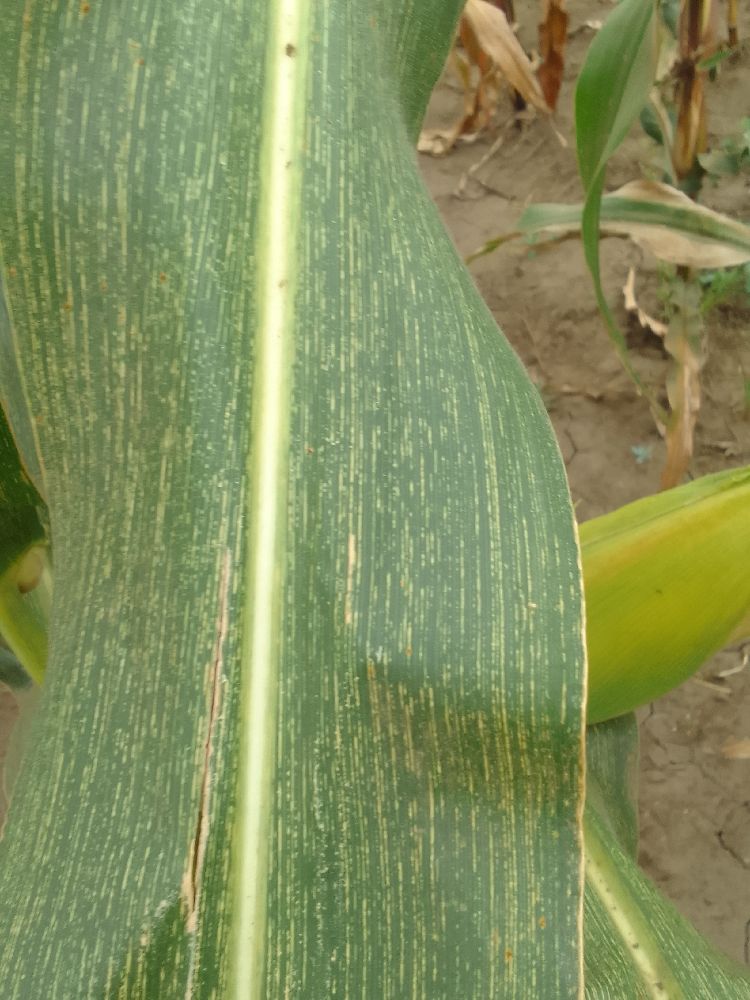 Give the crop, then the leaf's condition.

maize, maize streak virus
